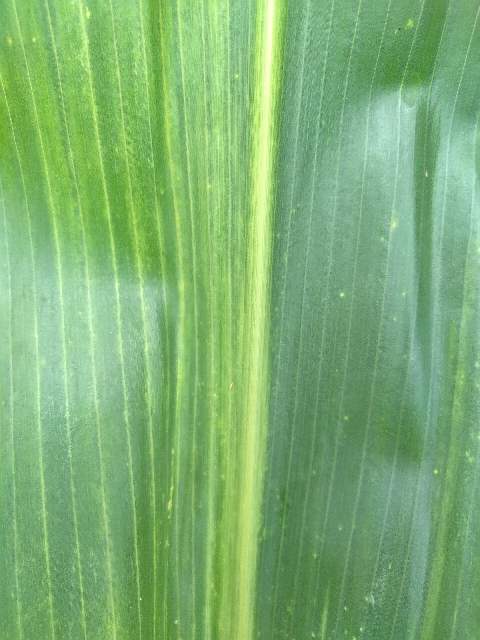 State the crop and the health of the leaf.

maize, maize lethal necrosis
